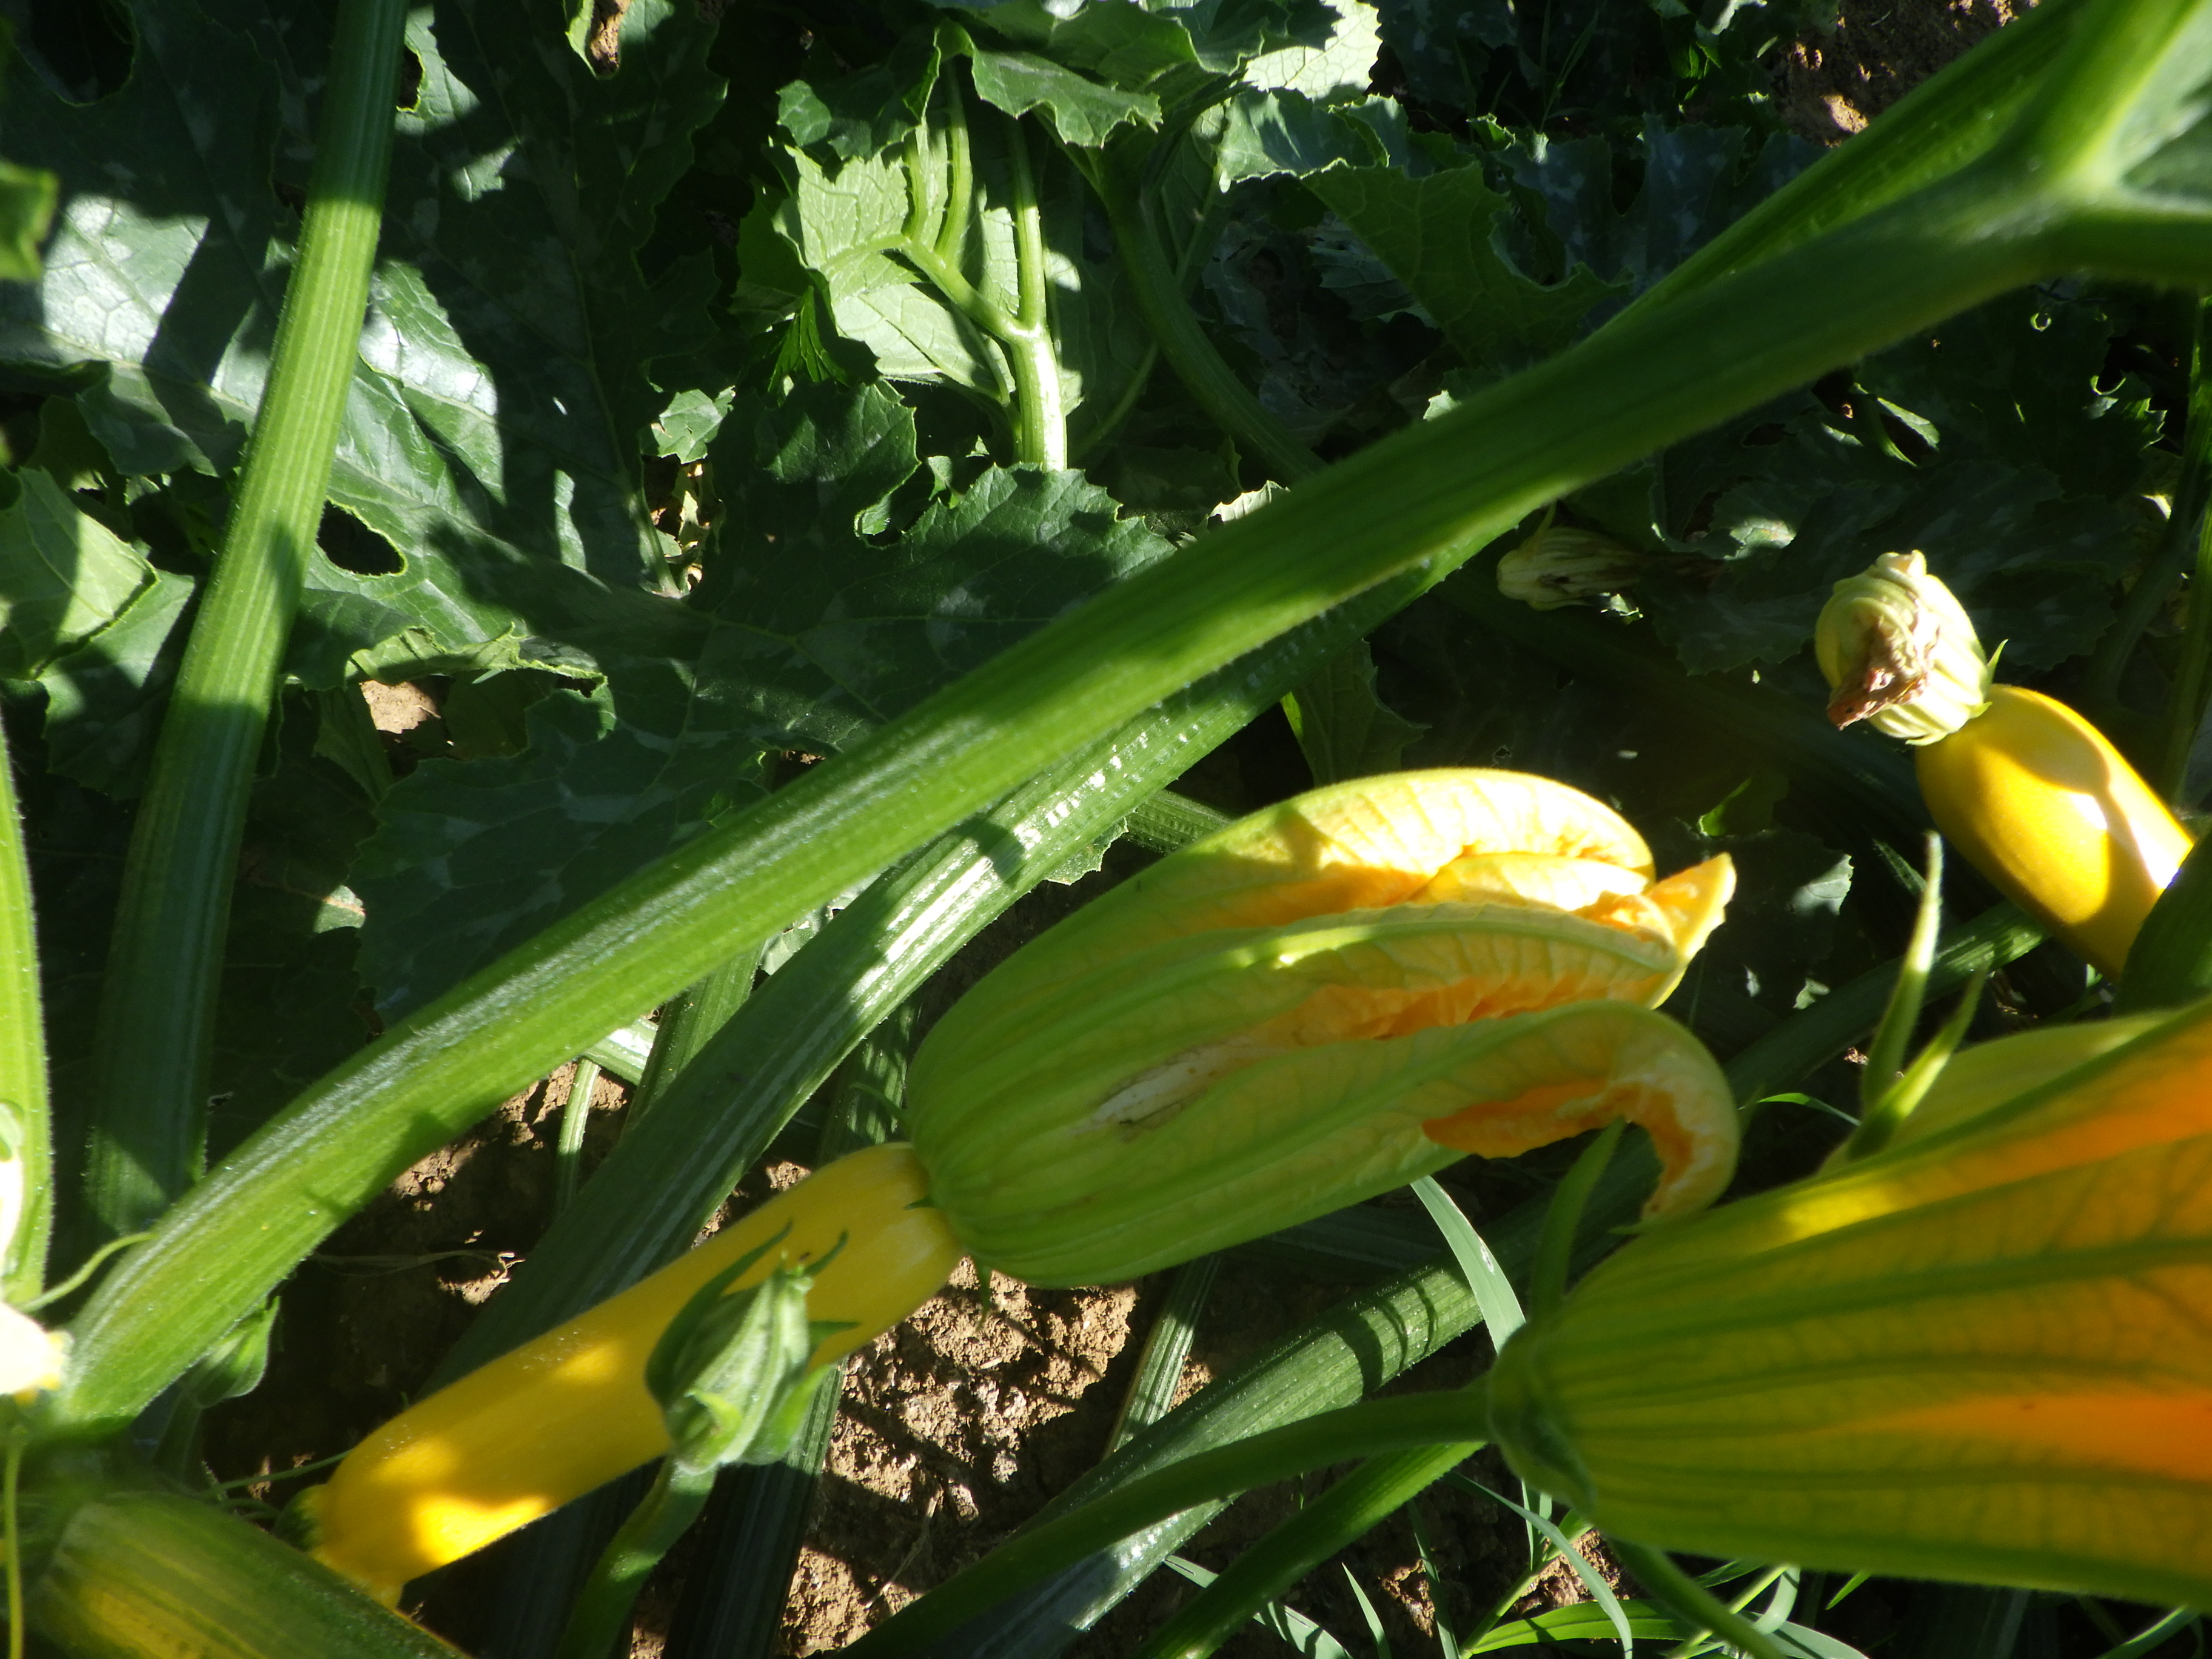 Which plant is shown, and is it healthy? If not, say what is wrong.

zucchini, healthy
